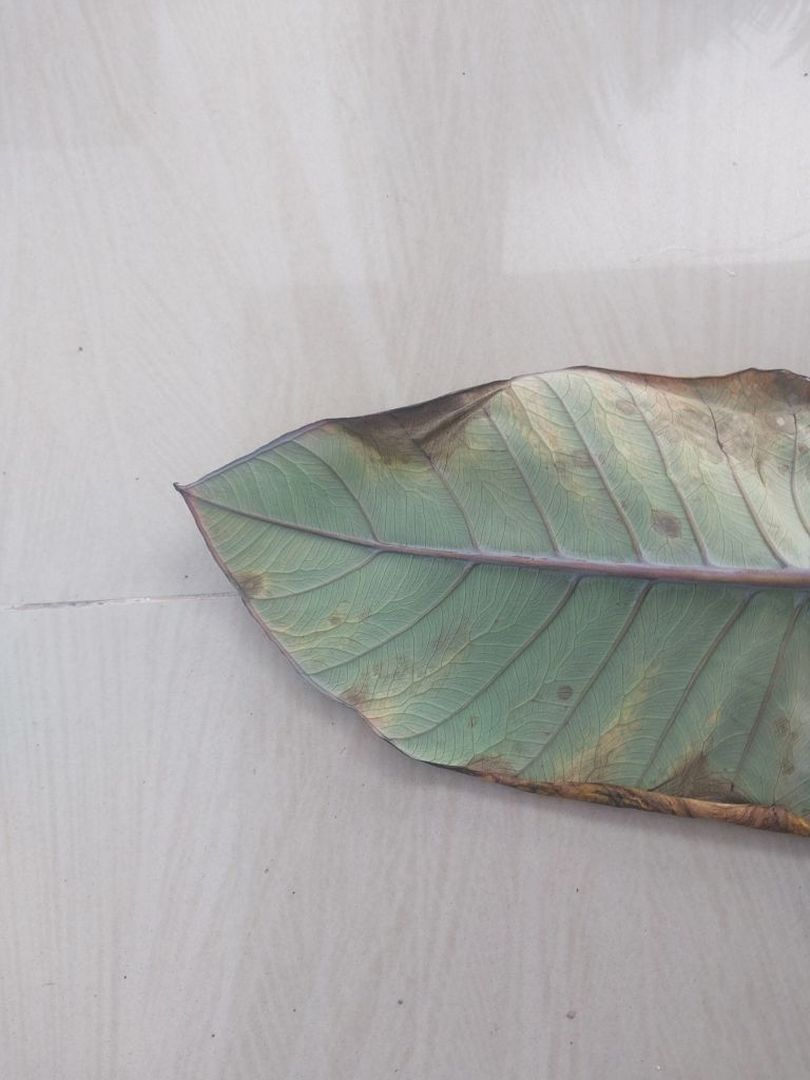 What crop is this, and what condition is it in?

taro, leaf blight
